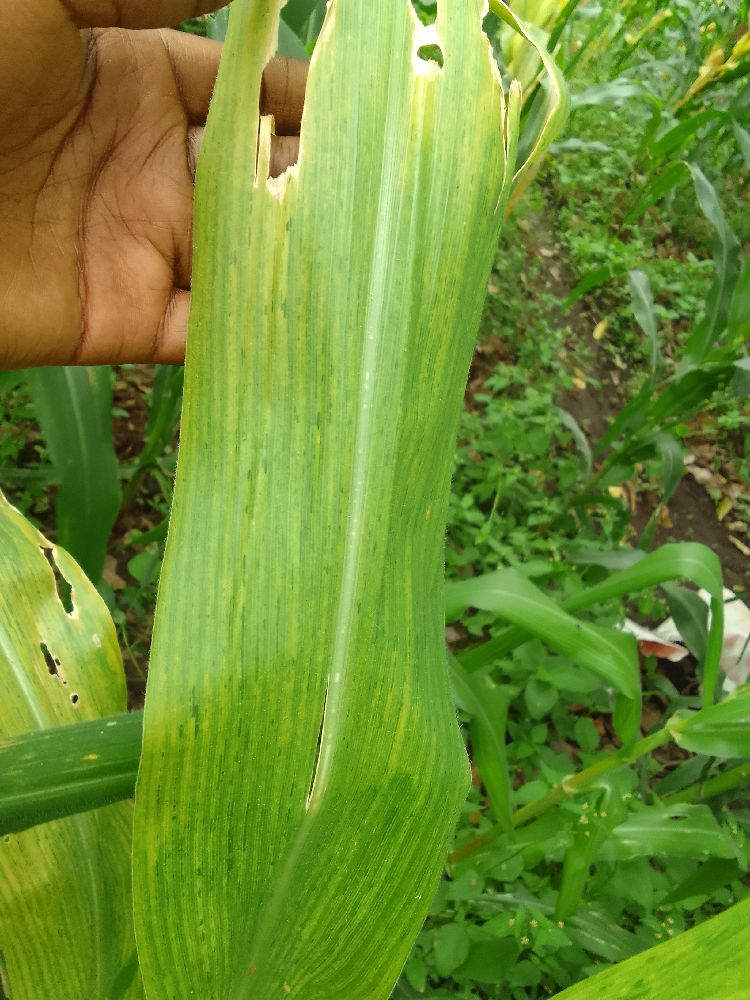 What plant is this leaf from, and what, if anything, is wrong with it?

maize, maize lethal necrosis
